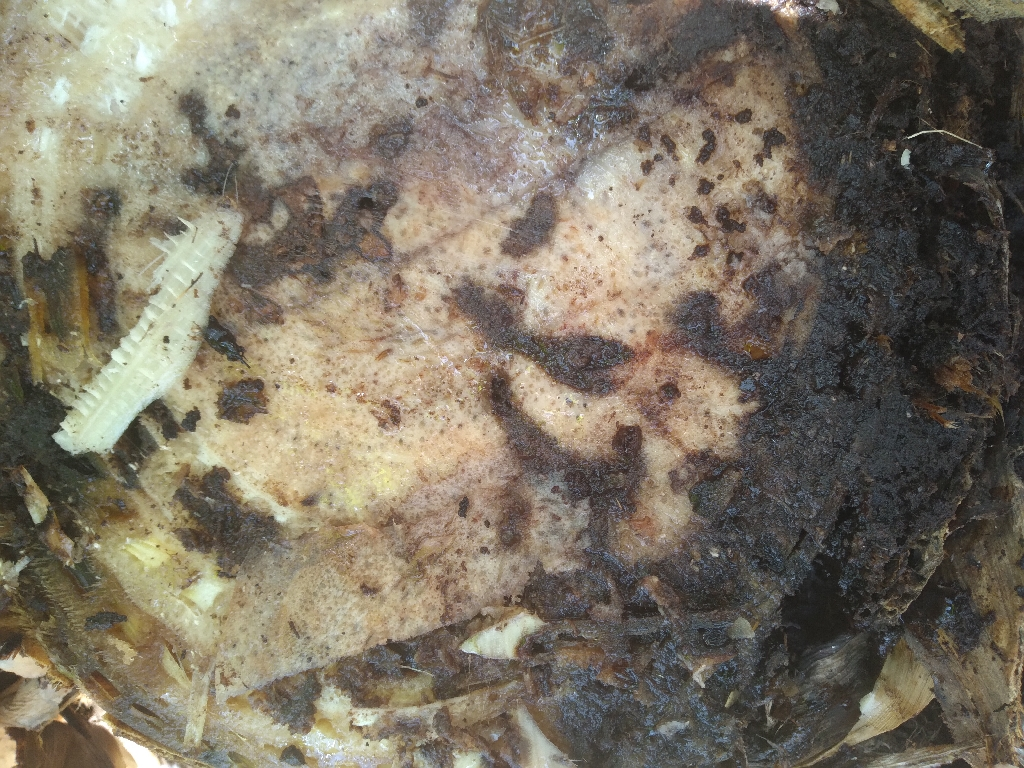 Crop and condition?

banana, fusarium wilt race 1
